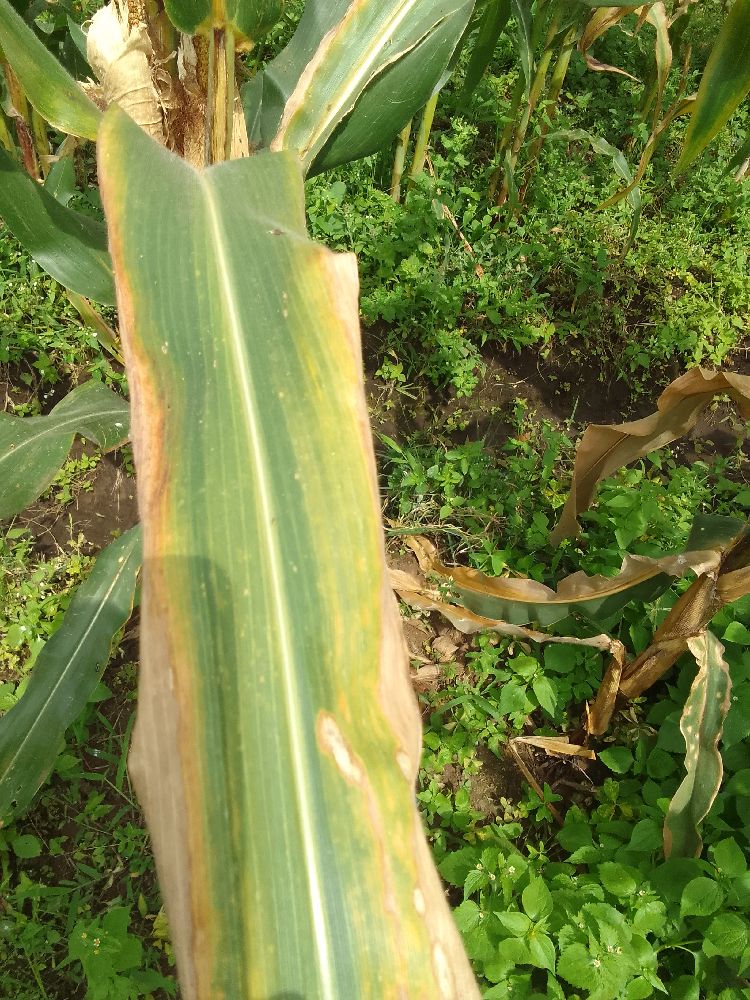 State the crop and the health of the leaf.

maize, maize lethal necrosis
